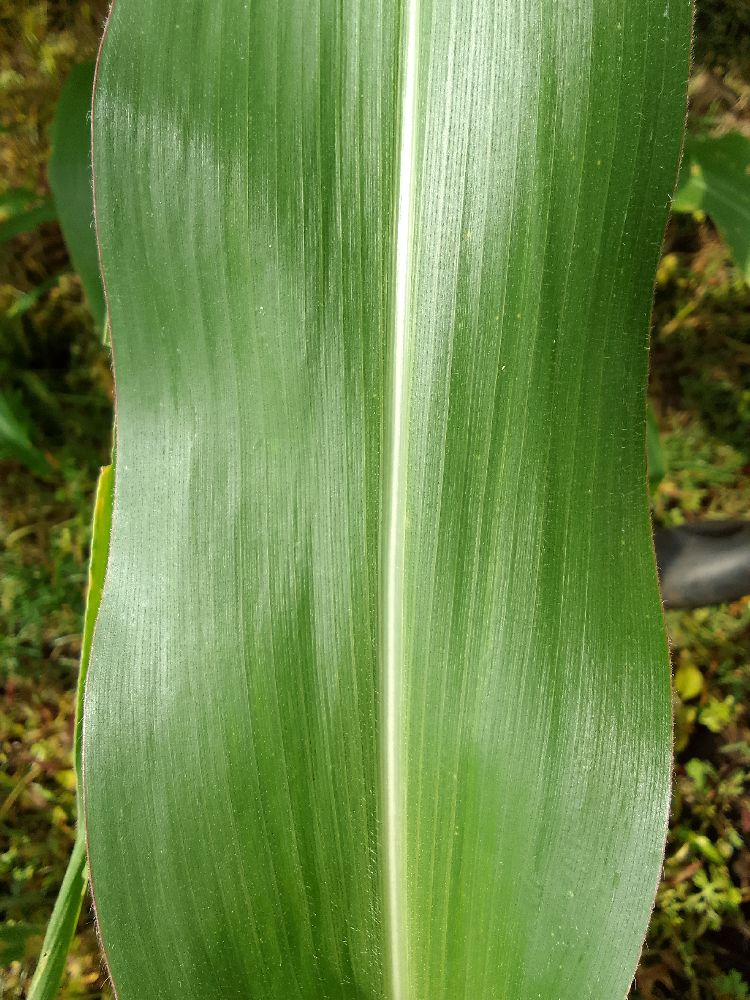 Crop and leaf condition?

maize, healthy
